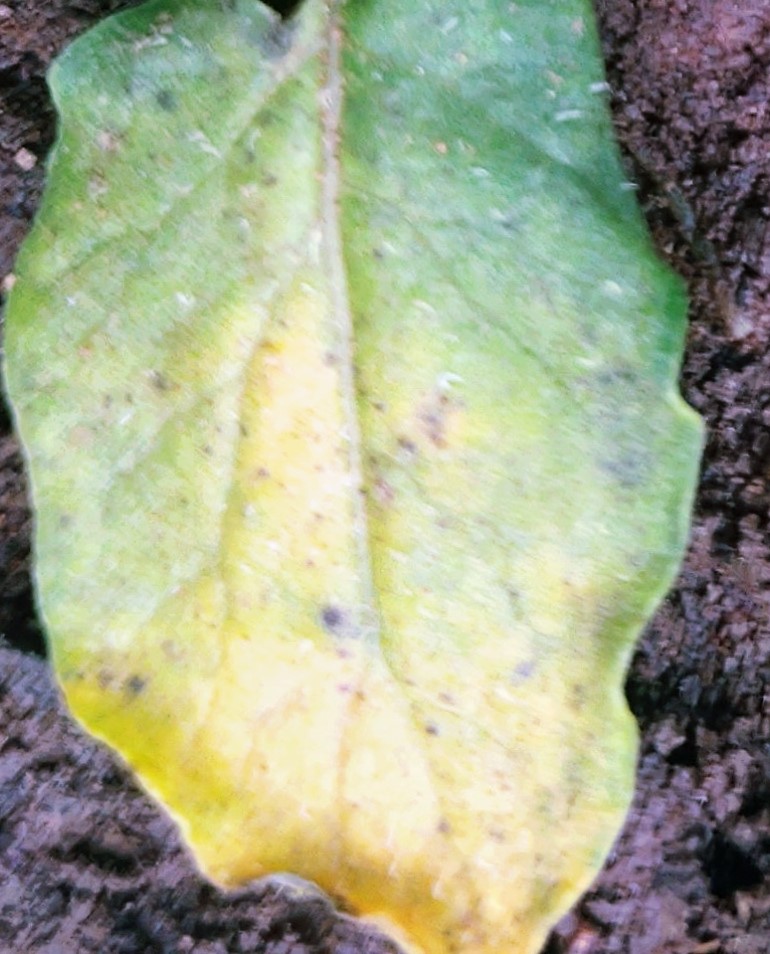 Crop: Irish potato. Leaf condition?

late blight
